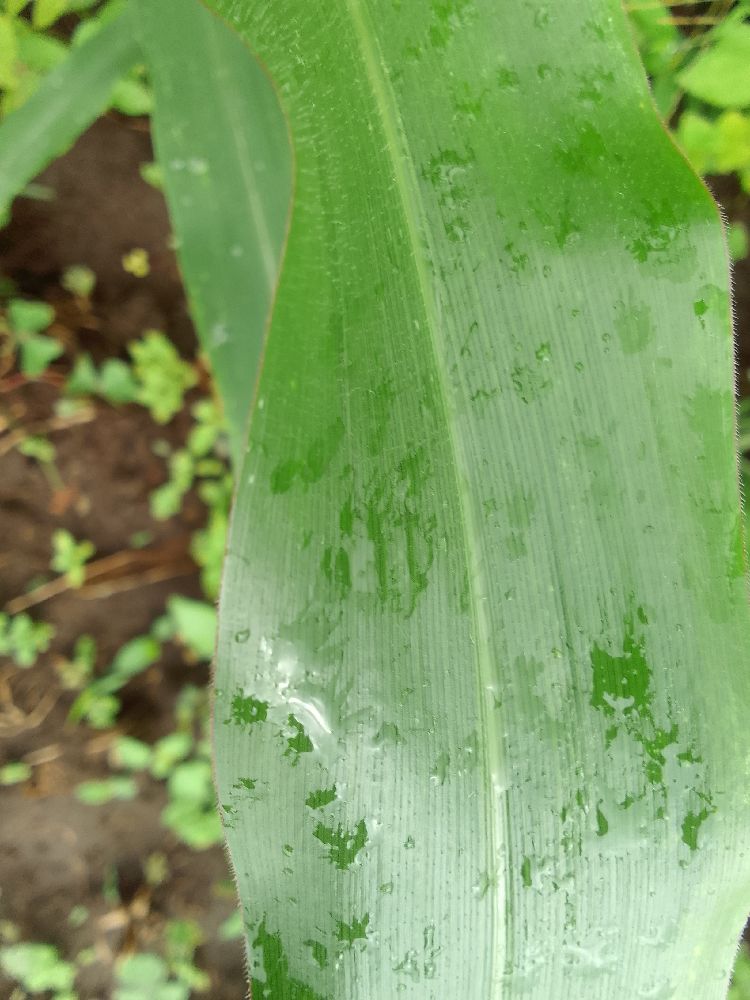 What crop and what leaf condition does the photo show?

maize, healthy
